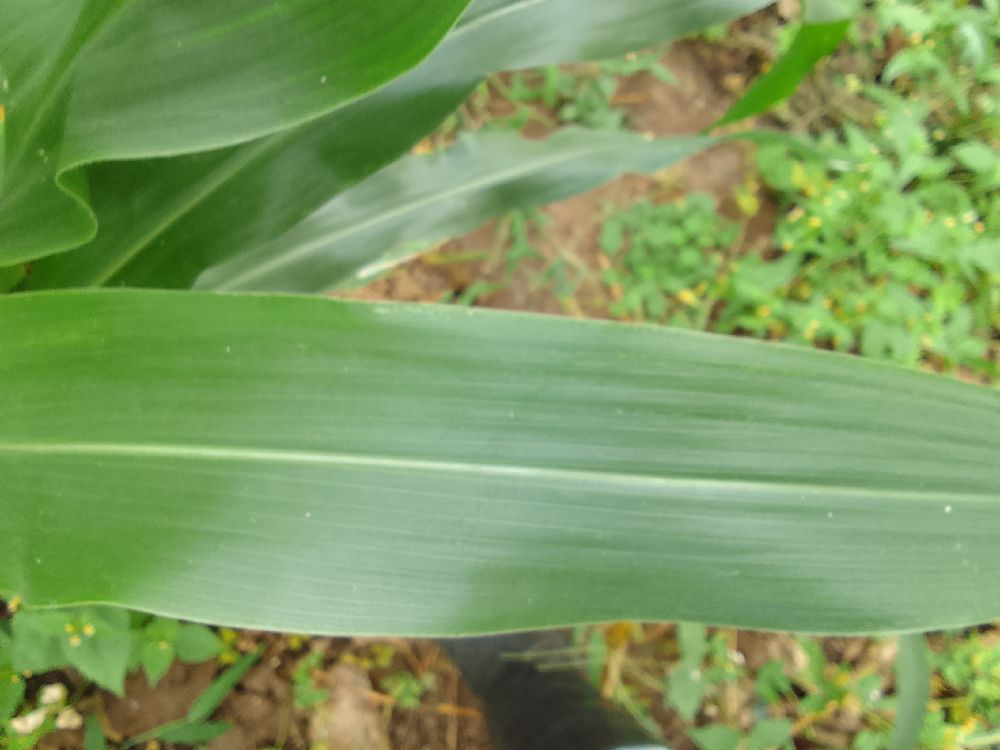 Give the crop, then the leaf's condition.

maize, healthy
